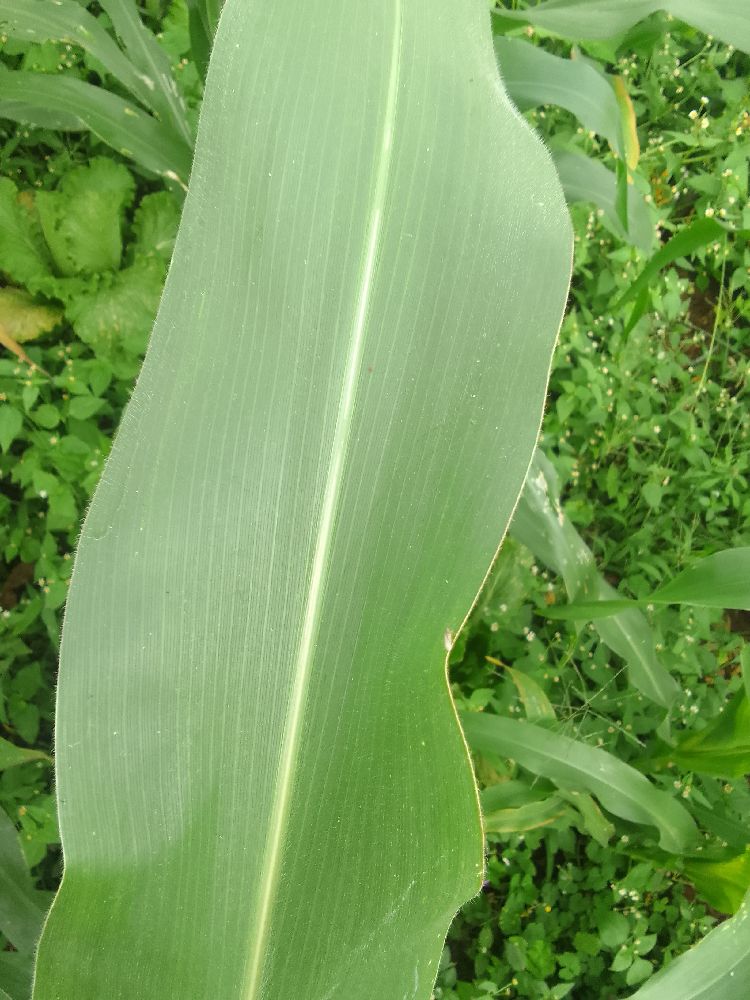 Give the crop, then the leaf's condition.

maize, healthy
